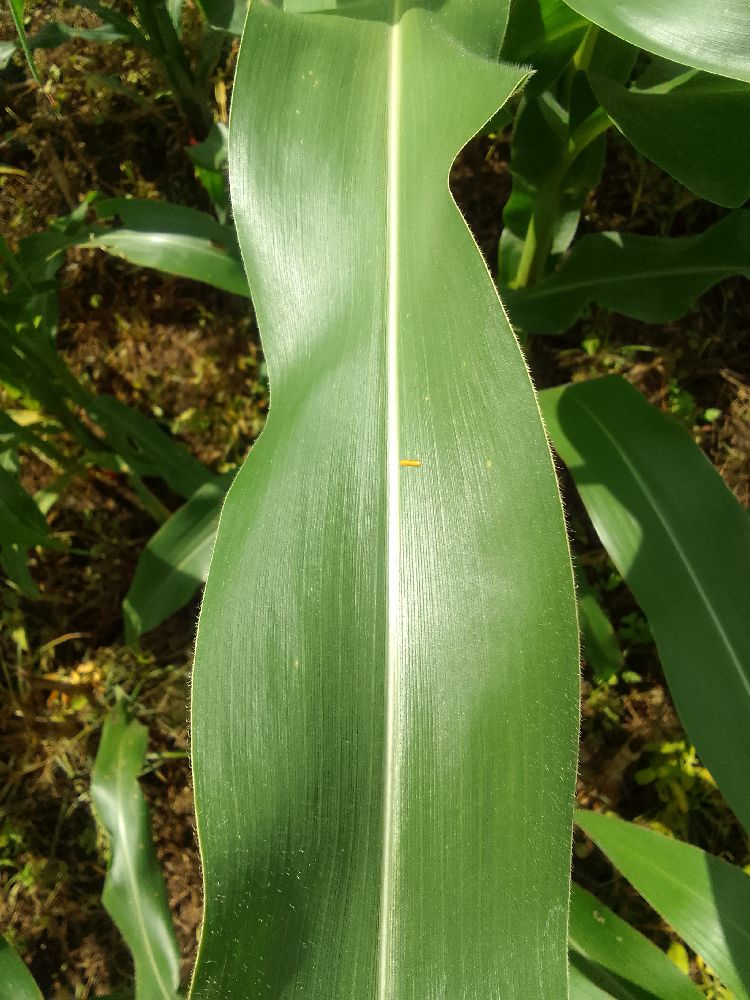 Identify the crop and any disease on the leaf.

maize, healthy
